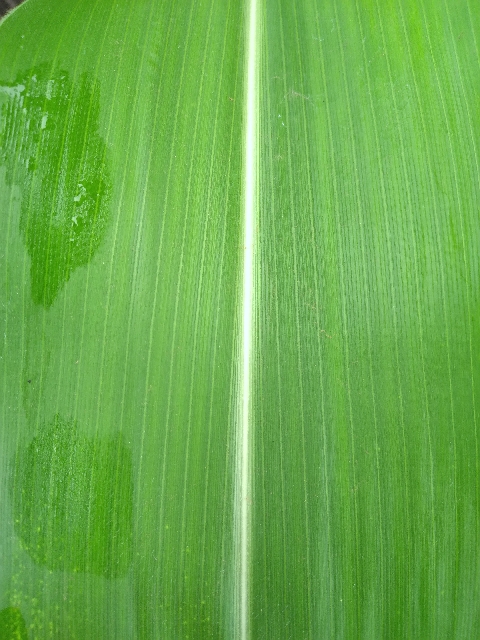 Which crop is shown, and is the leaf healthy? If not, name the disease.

maize, healthy
